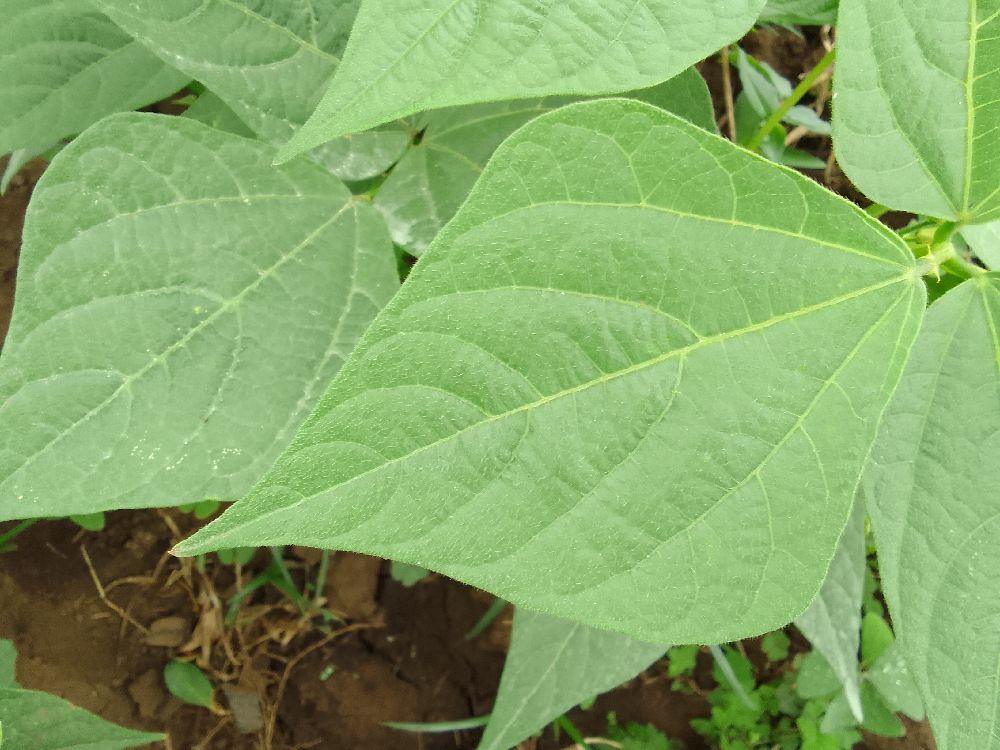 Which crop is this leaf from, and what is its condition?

common bean, healthy
